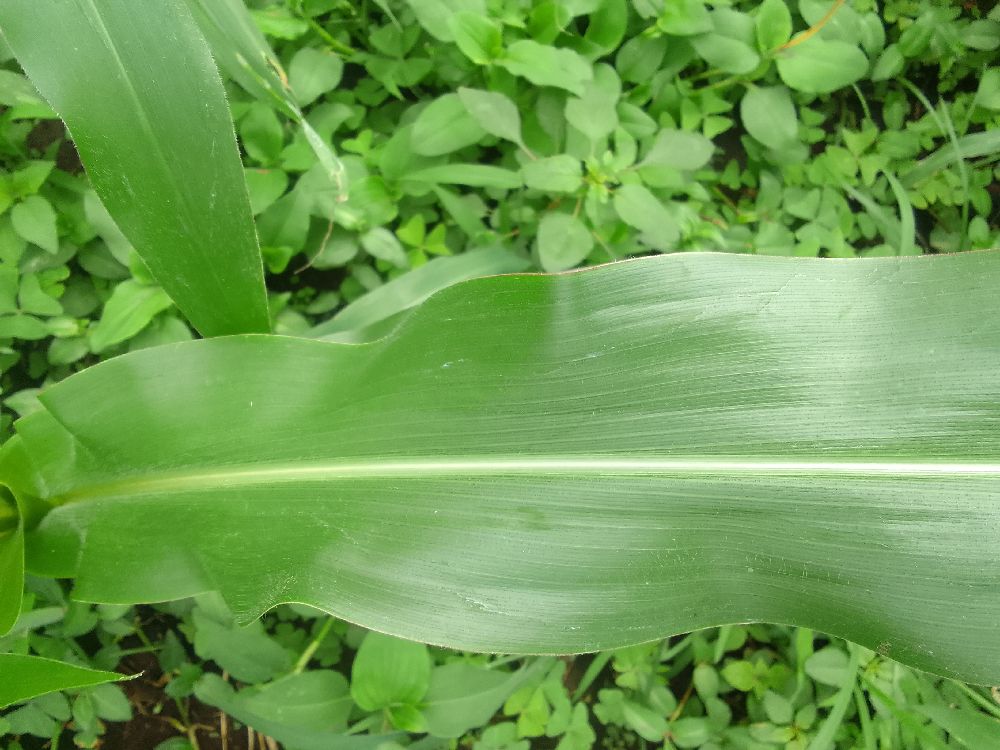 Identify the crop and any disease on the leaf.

maize, healthy
